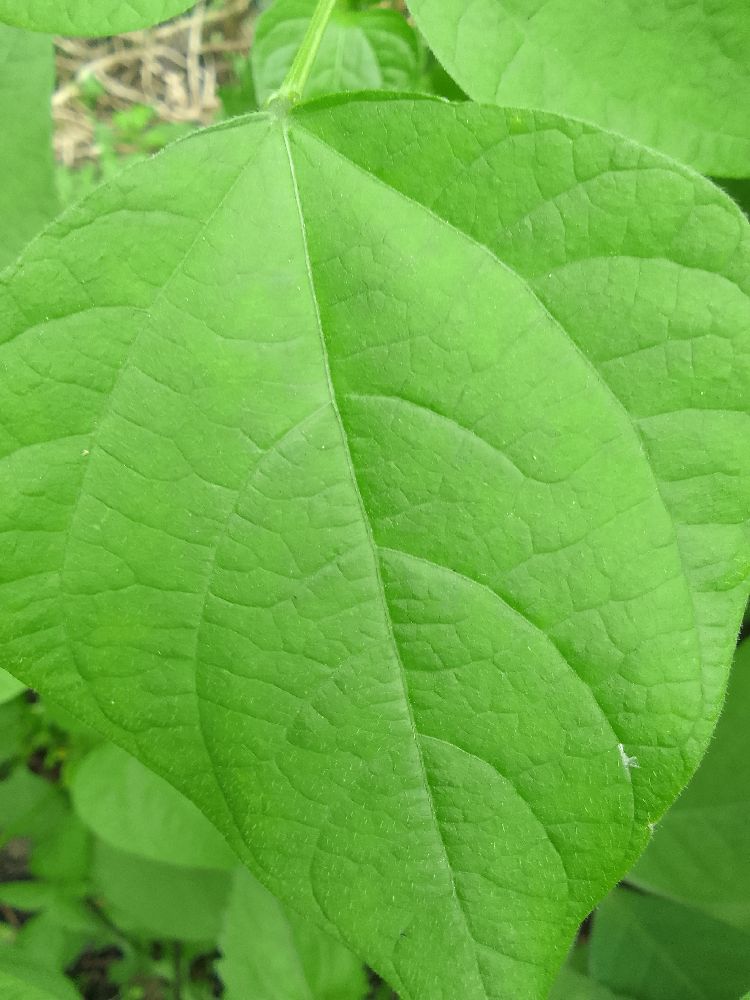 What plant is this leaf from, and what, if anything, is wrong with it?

common bean, healthy
